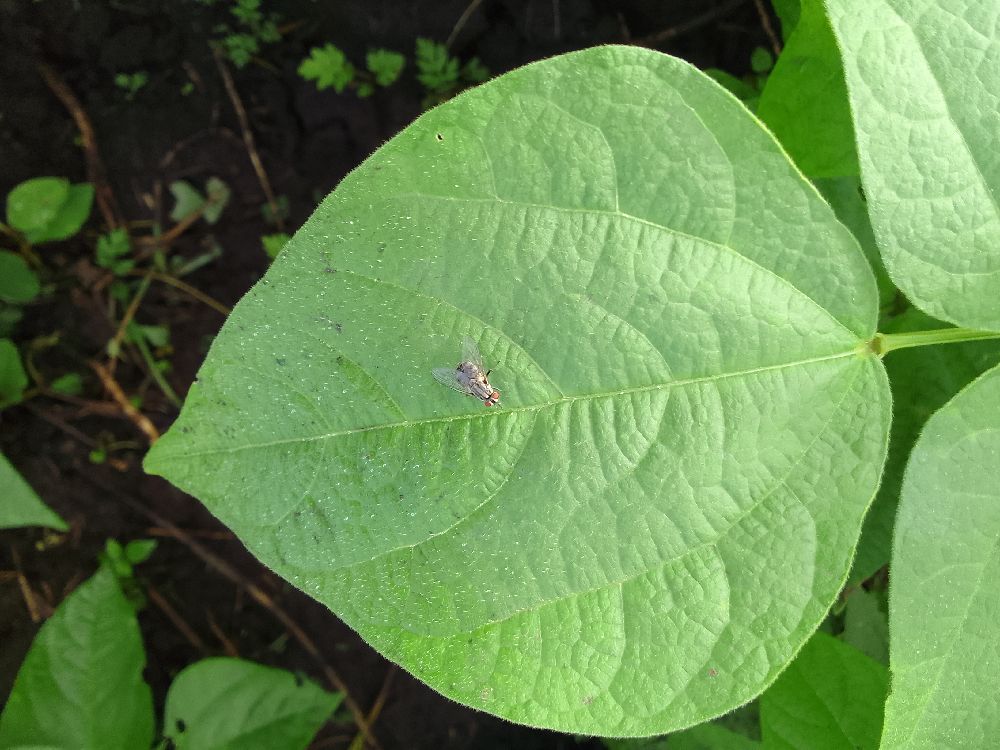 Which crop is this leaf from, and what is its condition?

common bean, healthy
